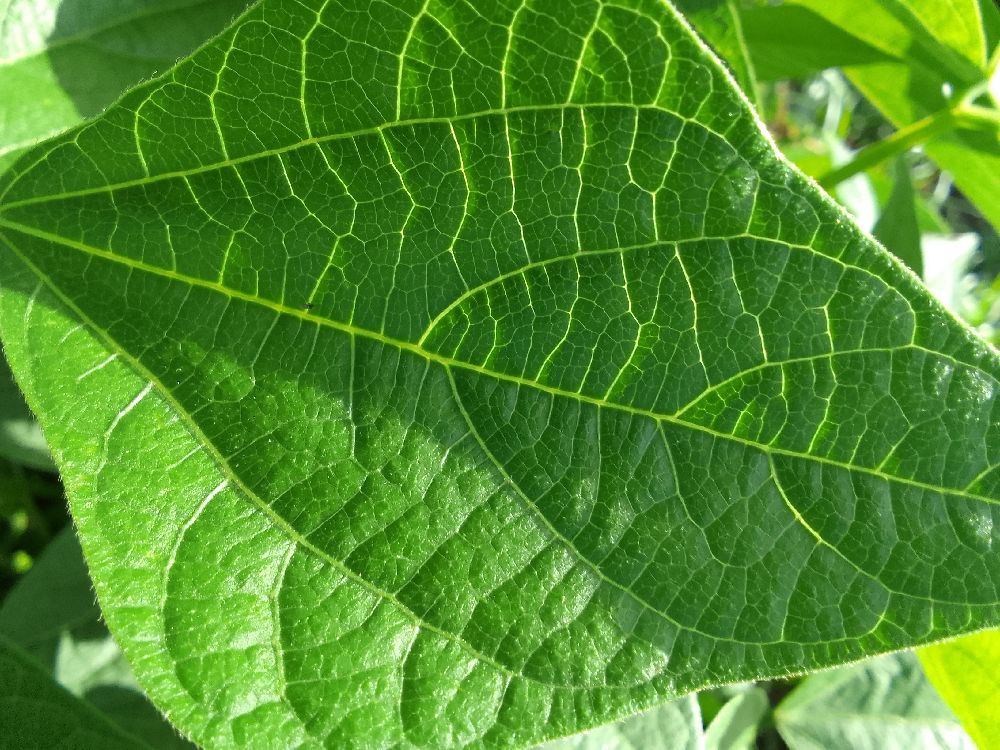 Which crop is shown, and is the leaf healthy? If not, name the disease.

common bean, healthy
